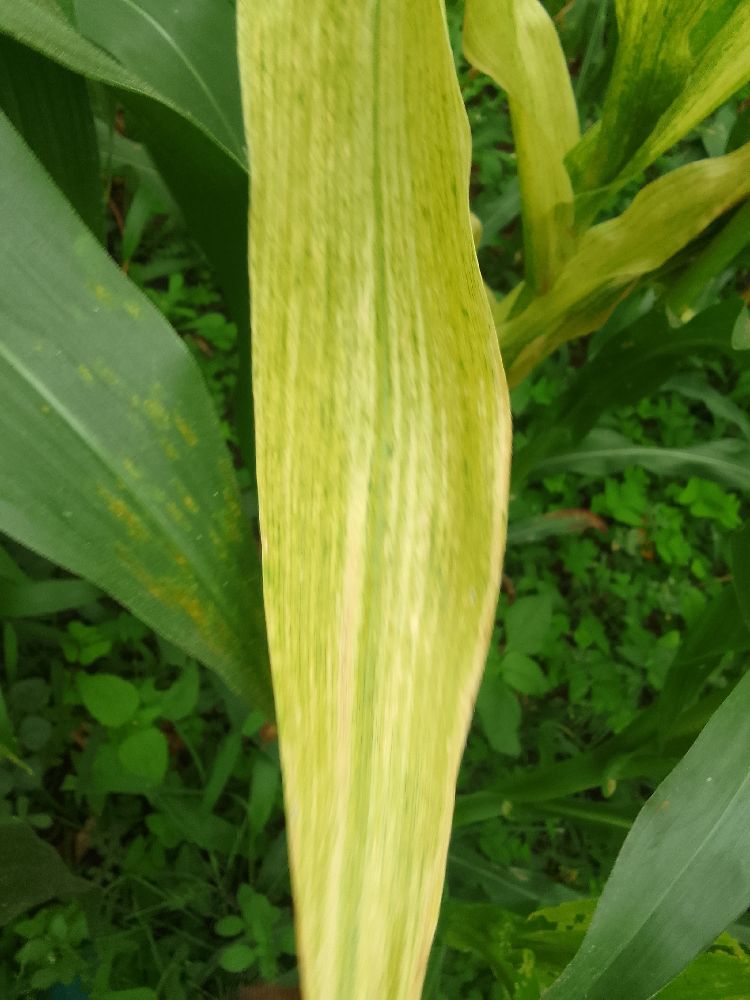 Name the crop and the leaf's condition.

maize, maize lethal necrosis
